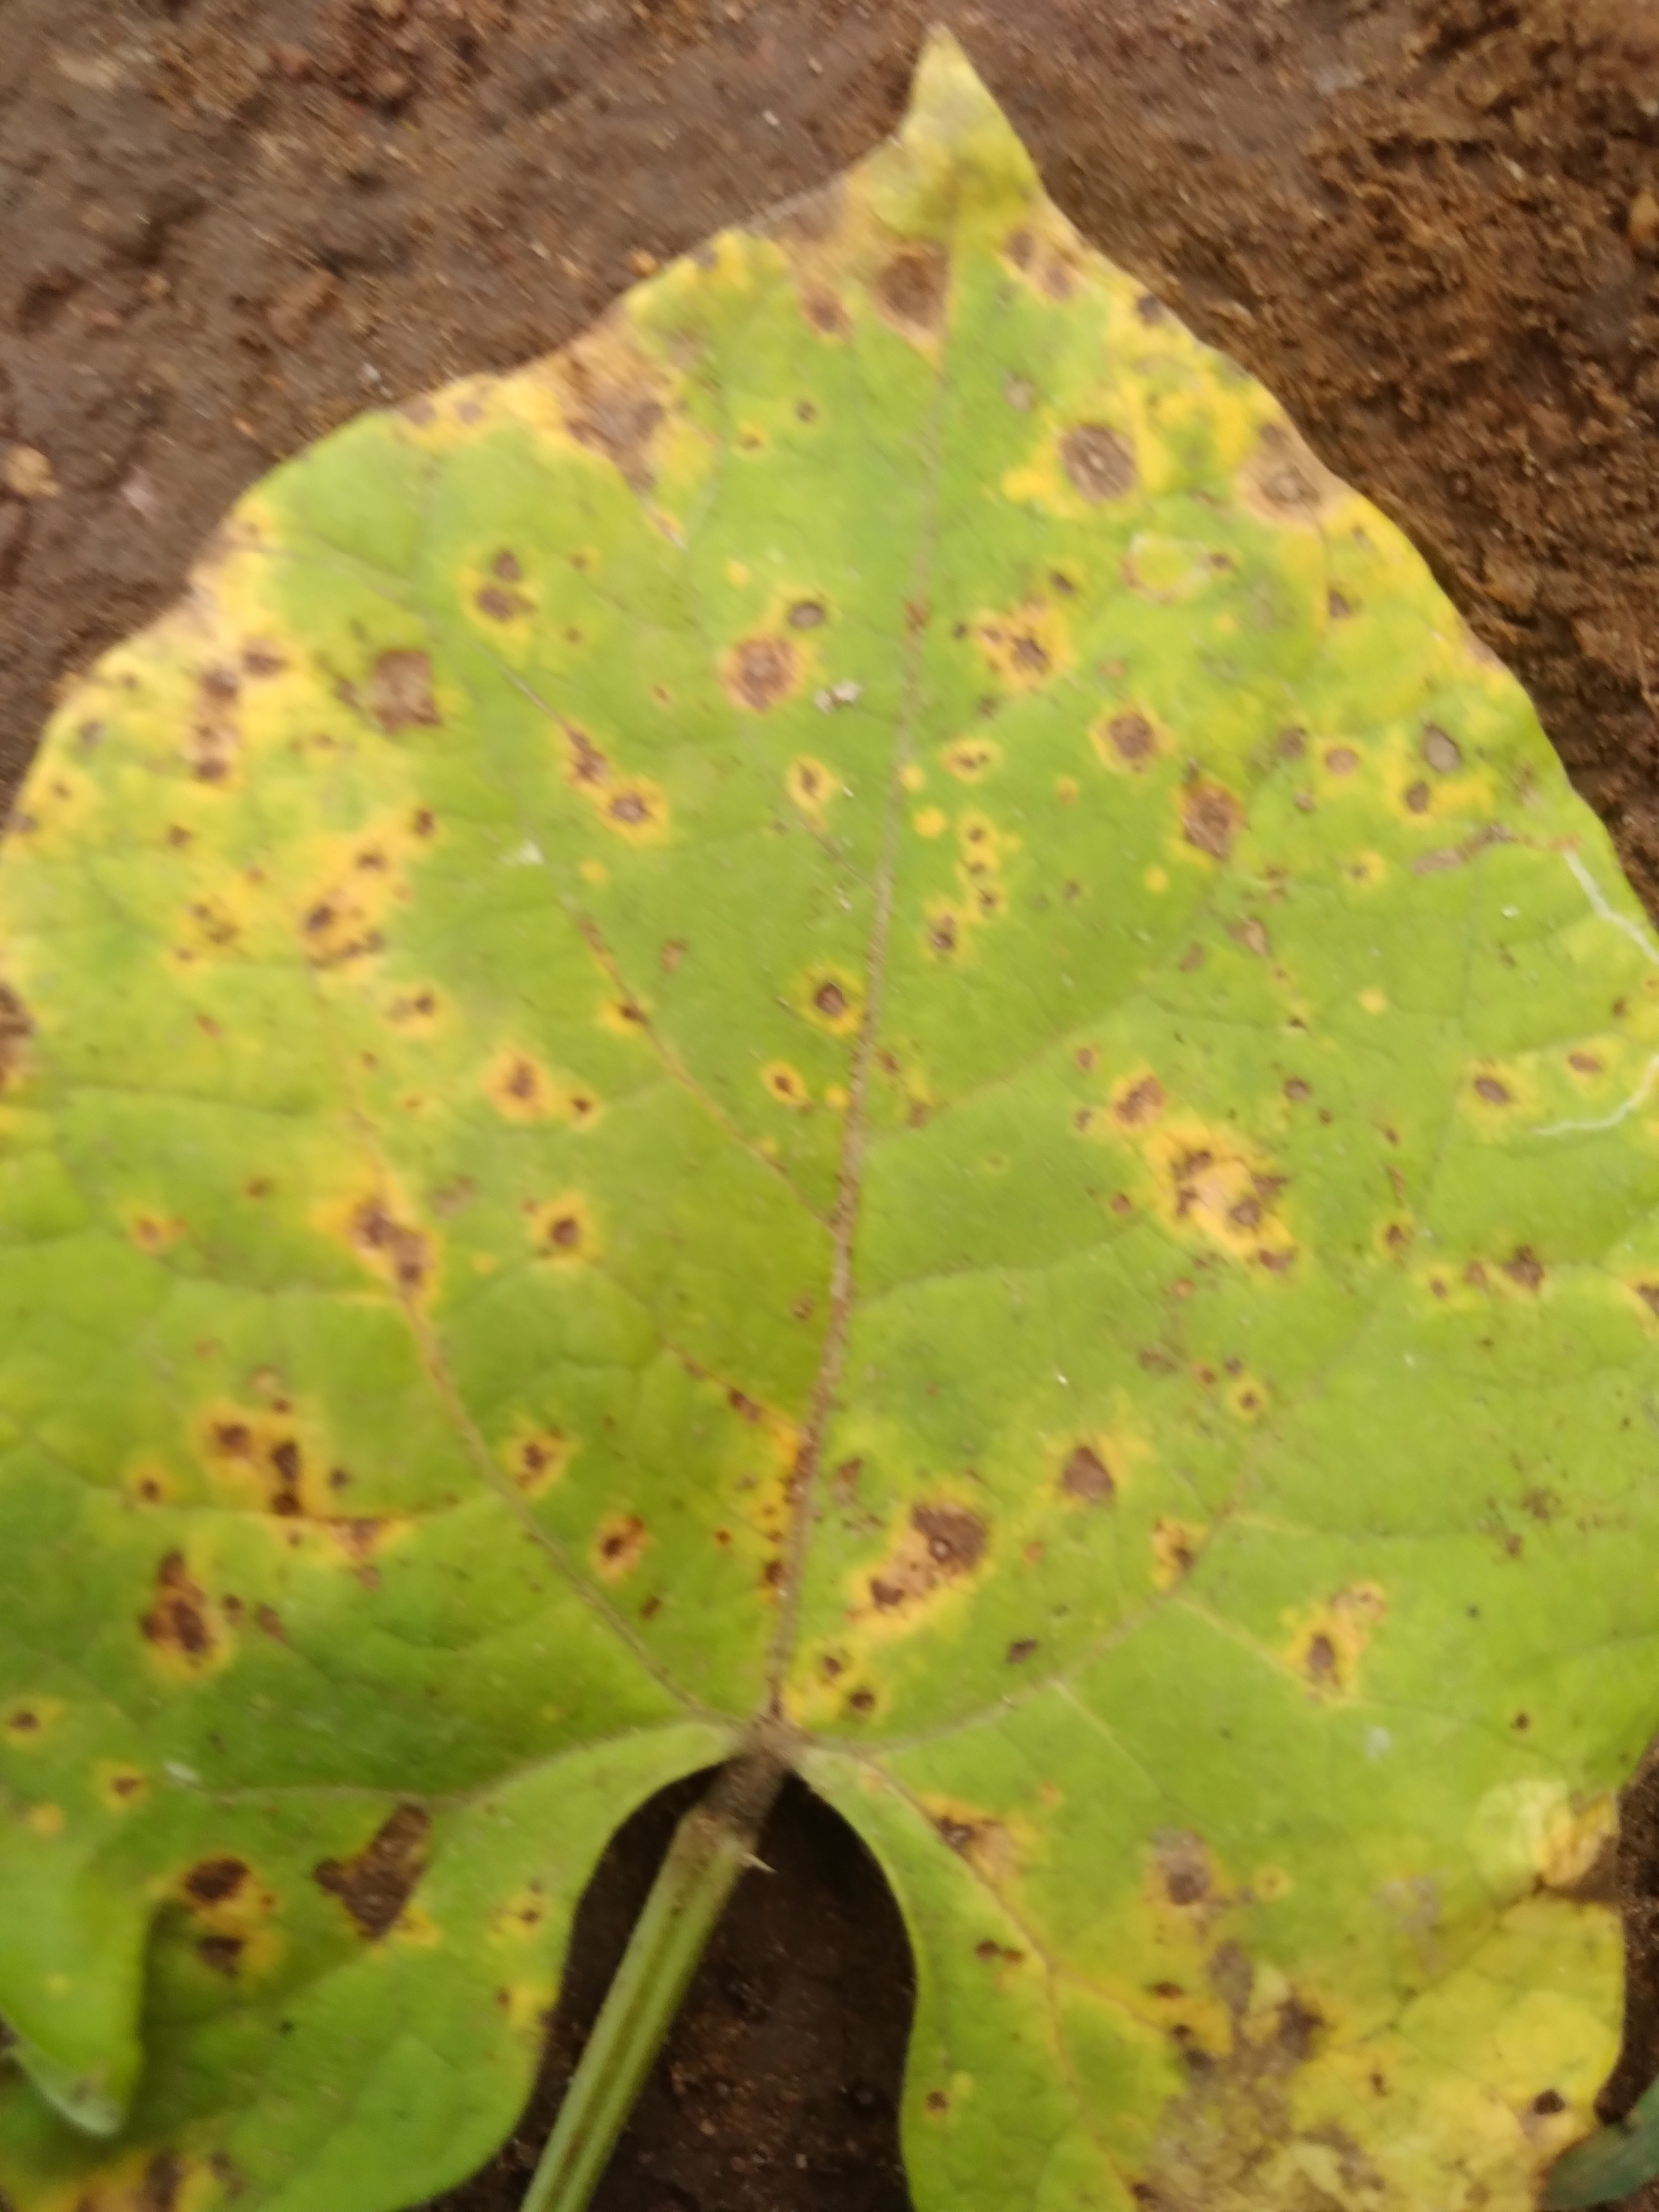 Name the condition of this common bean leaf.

rust
